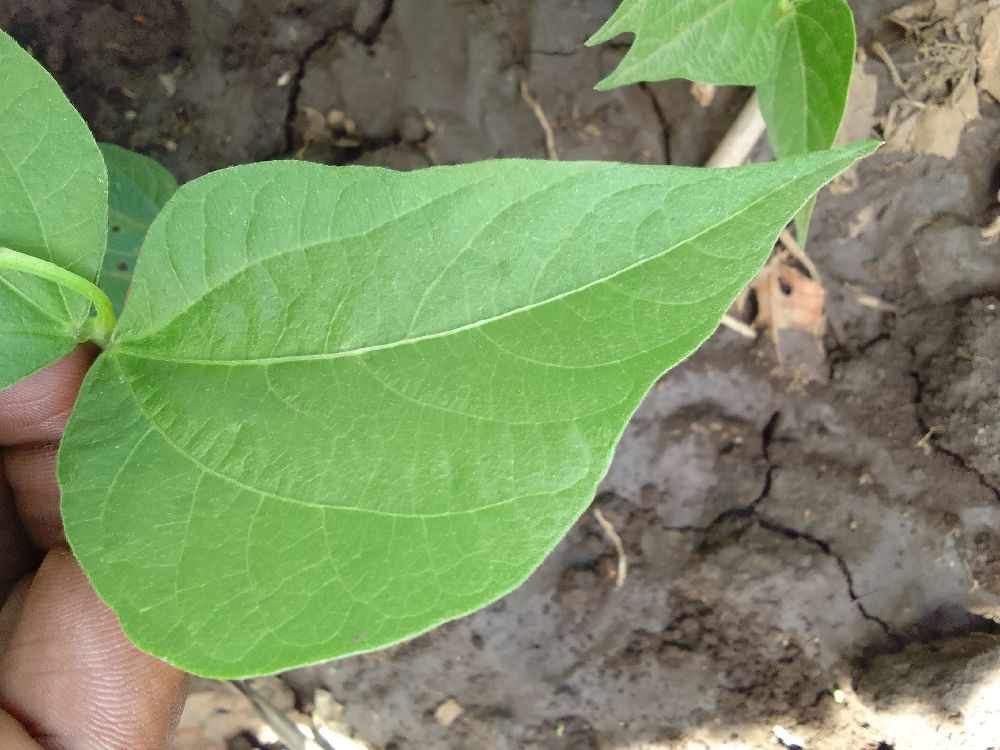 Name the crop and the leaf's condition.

common bean, healthy
